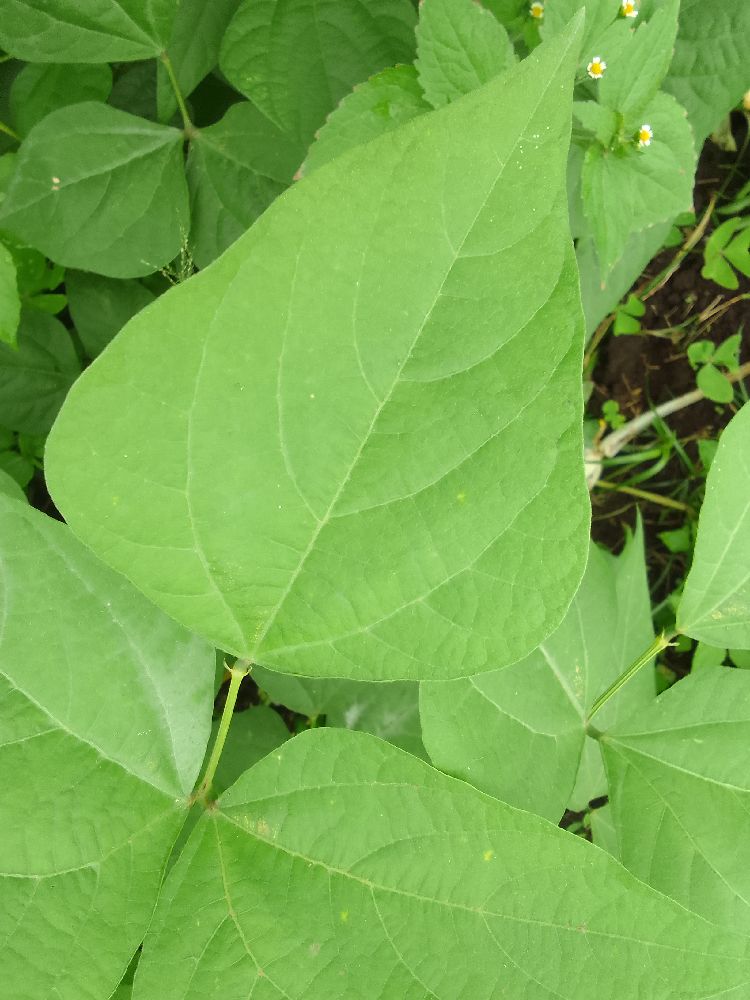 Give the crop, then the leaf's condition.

common bean, healthy
